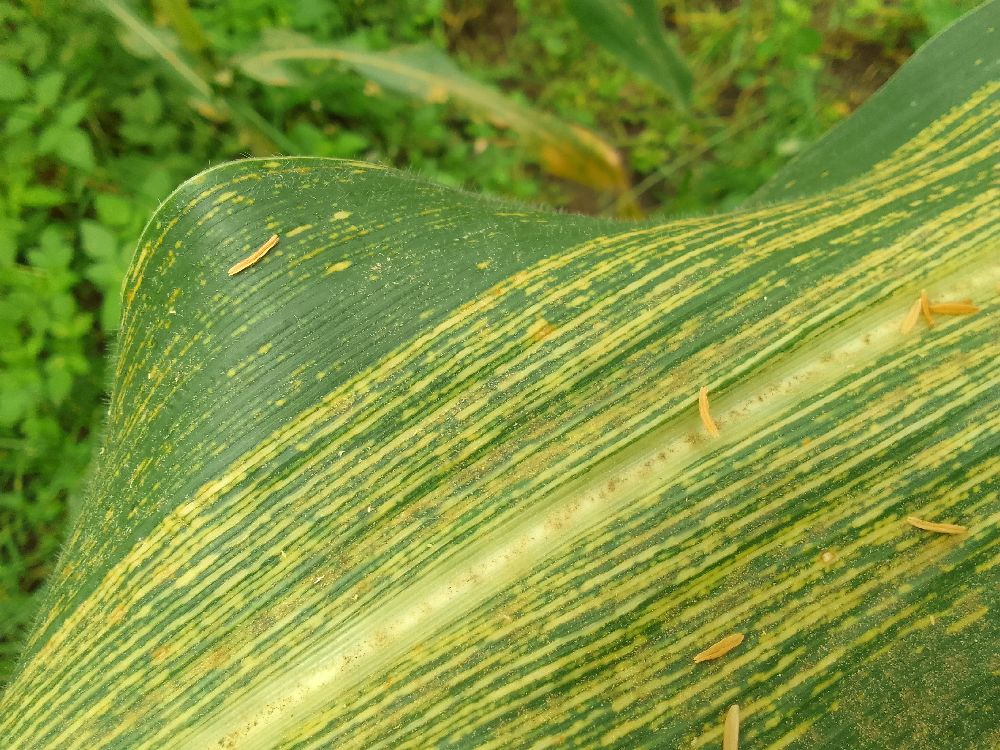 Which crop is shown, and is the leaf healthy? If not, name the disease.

maize, maize streak virus
